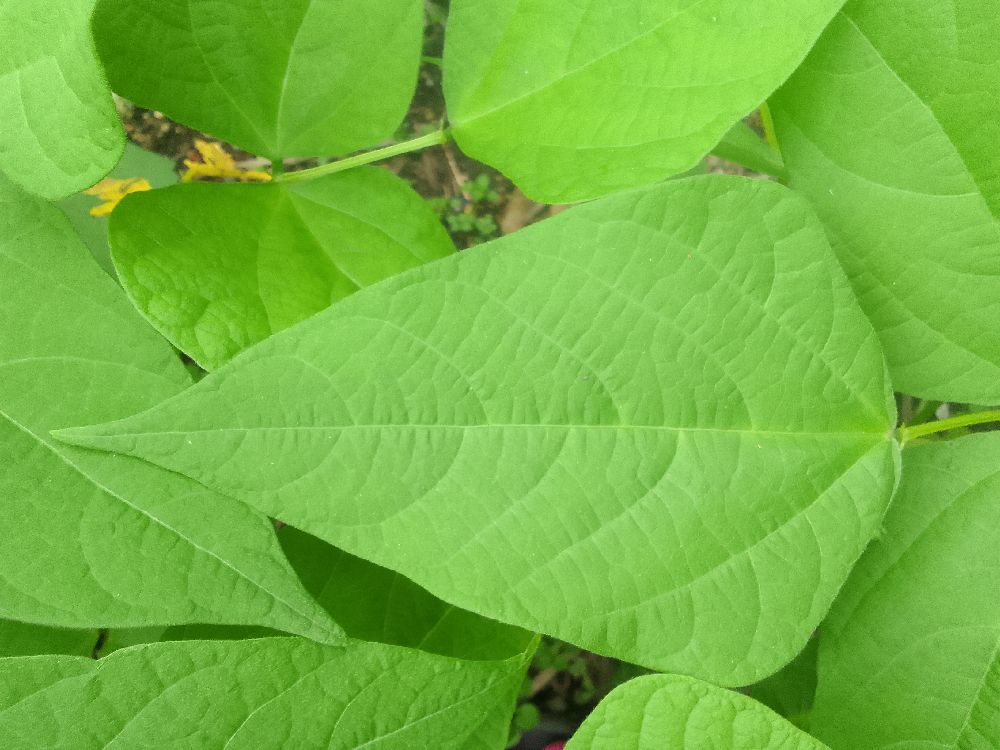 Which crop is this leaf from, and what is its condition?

common bean, healthy
